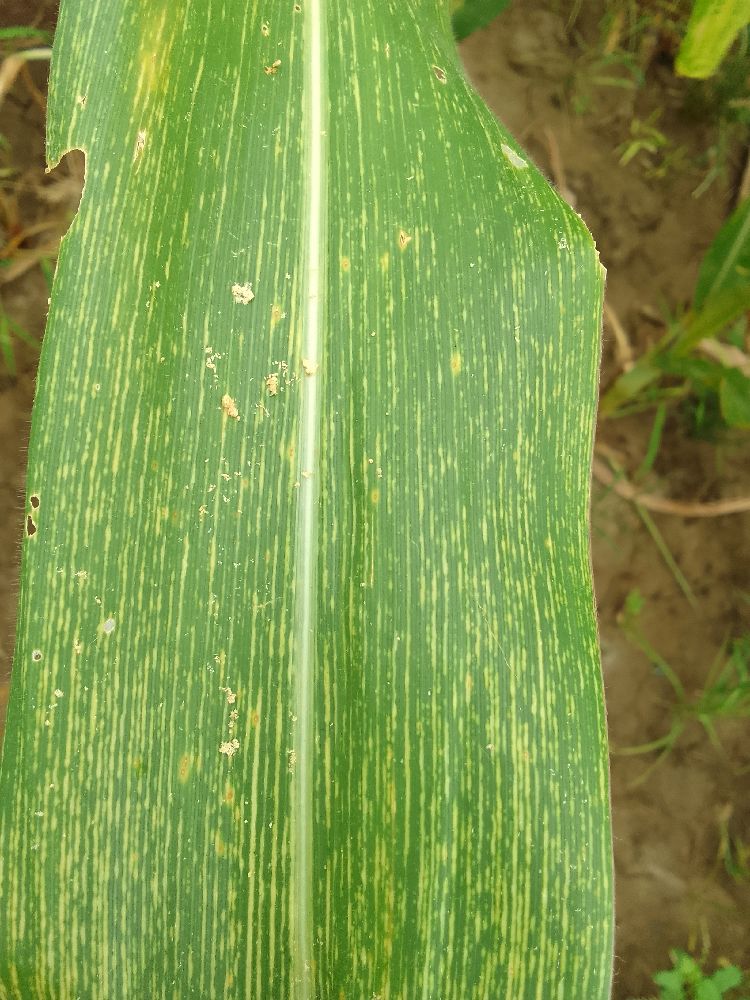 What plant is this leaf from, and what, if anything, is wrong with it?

maize, maize streak virus
